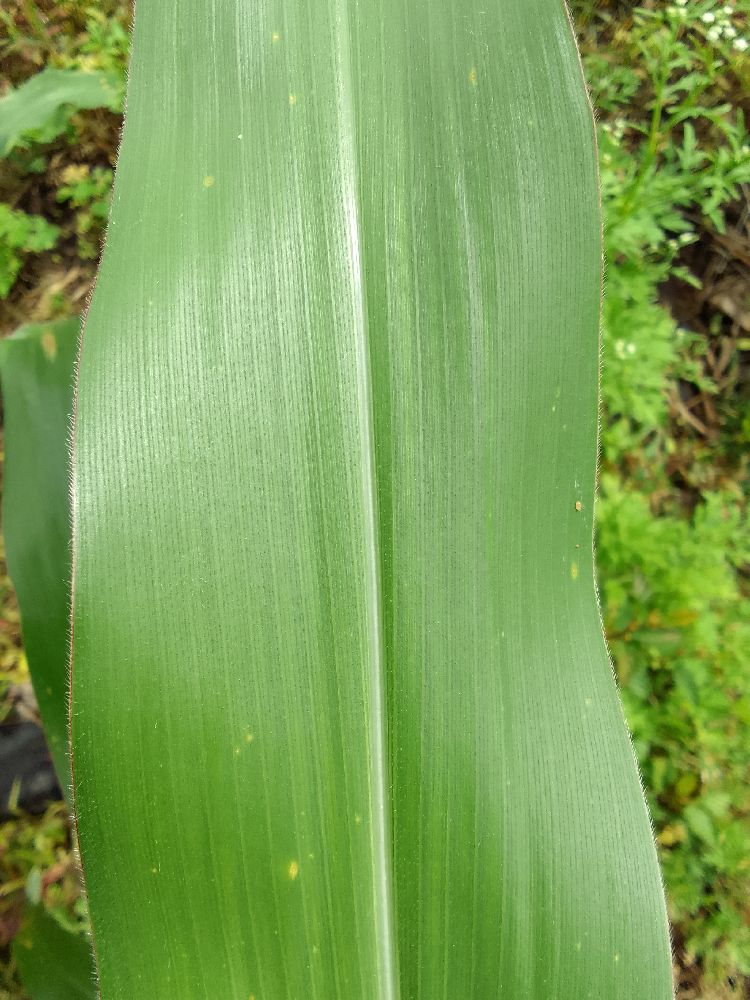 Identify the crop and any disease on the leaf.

maize, healthy
